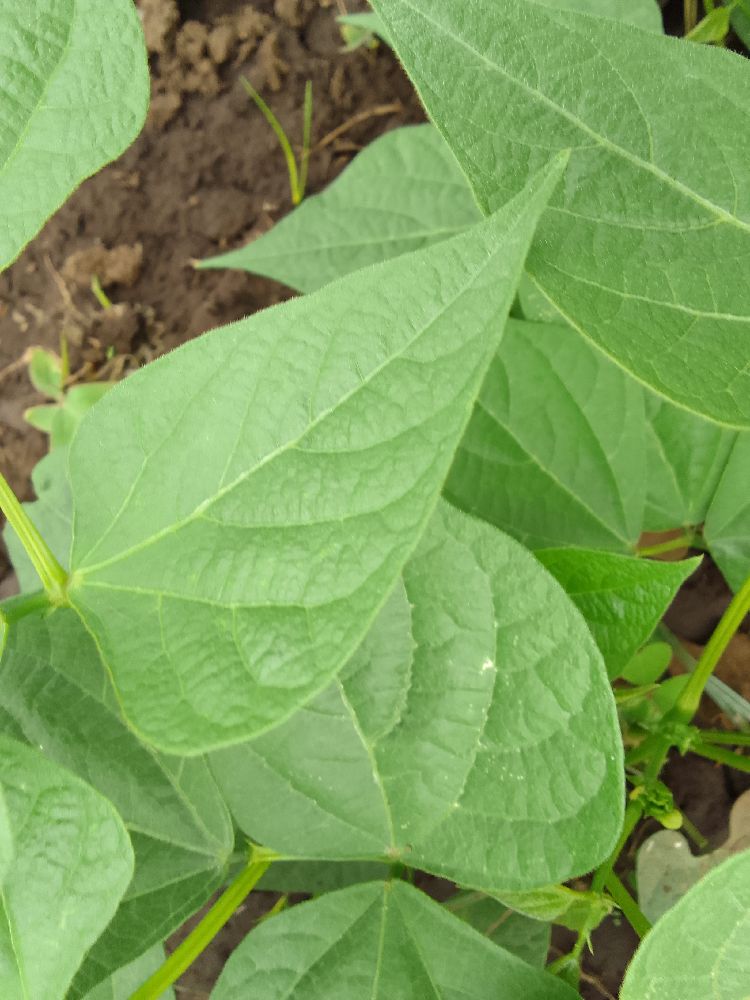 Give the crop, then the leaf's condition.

common bean, healthy
